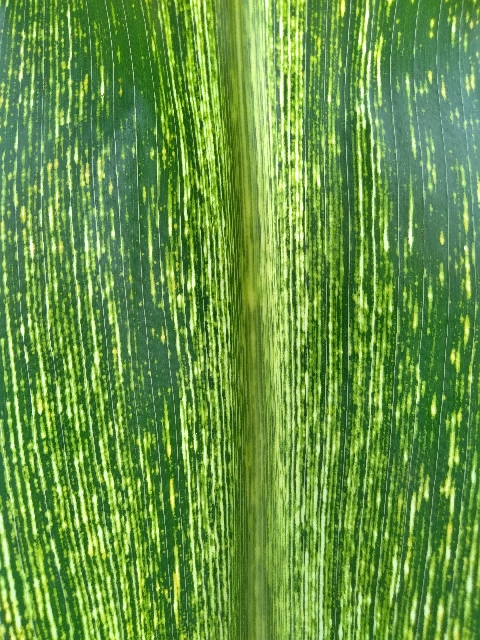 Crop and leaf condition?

maize, maize streak virus
